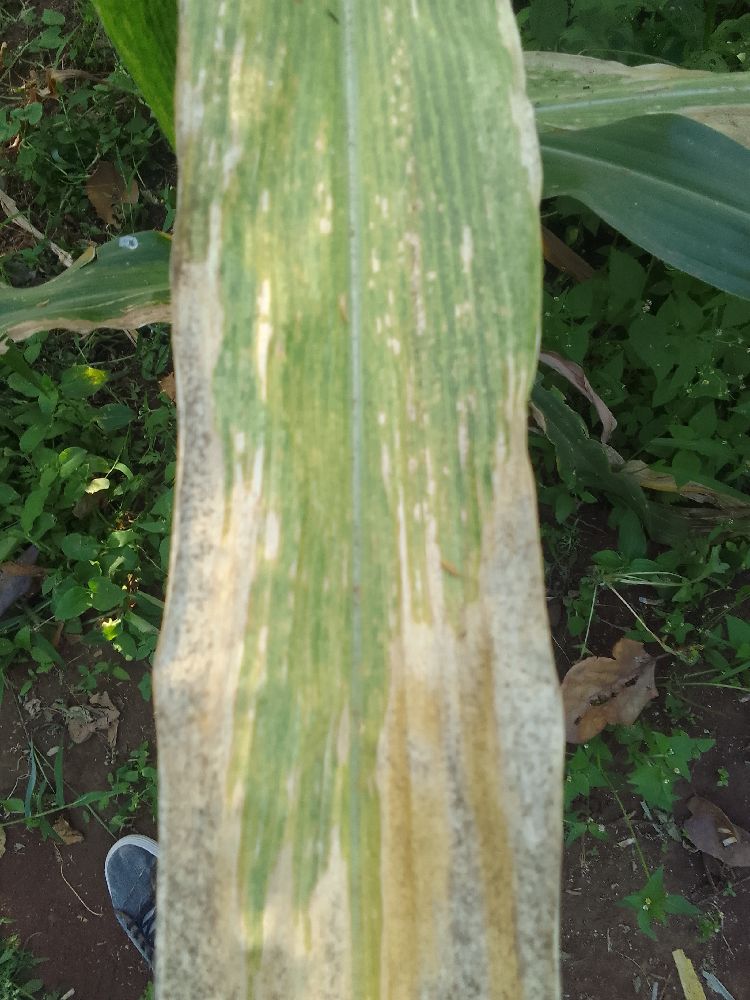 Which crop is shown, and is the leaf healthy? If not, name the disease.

maize, maize lethal necrosis
